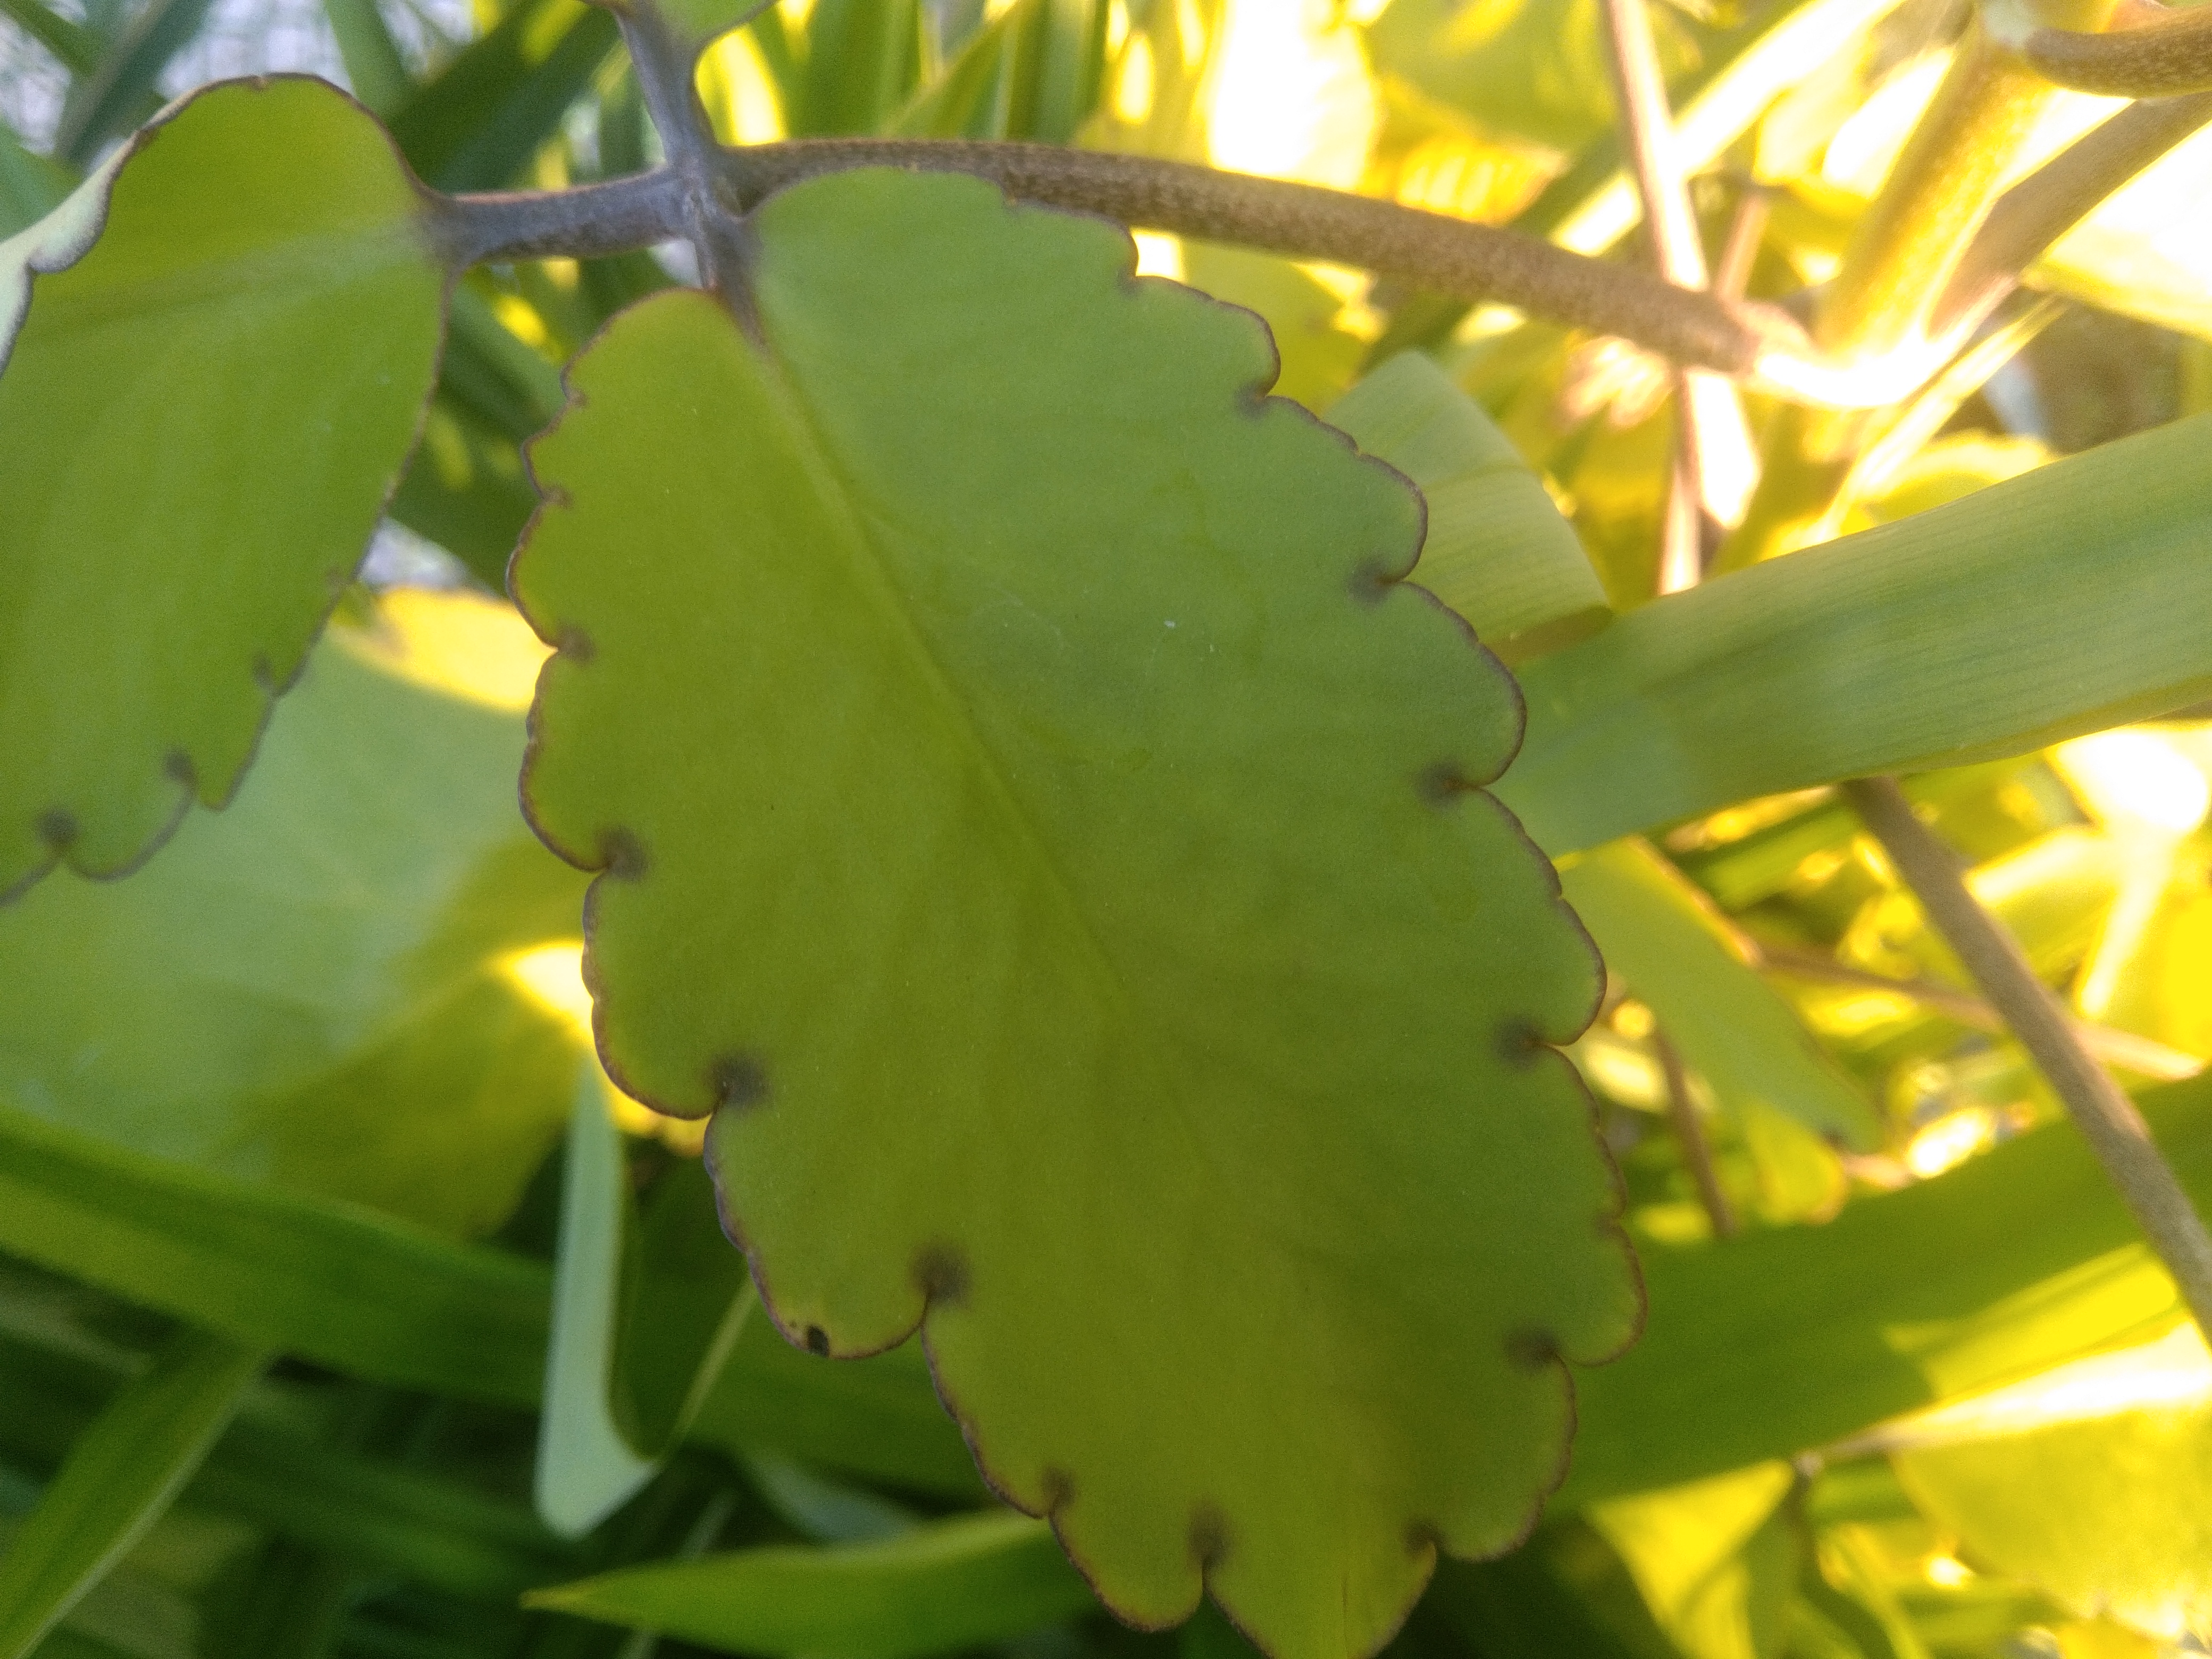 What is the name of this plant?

pathorkuci
